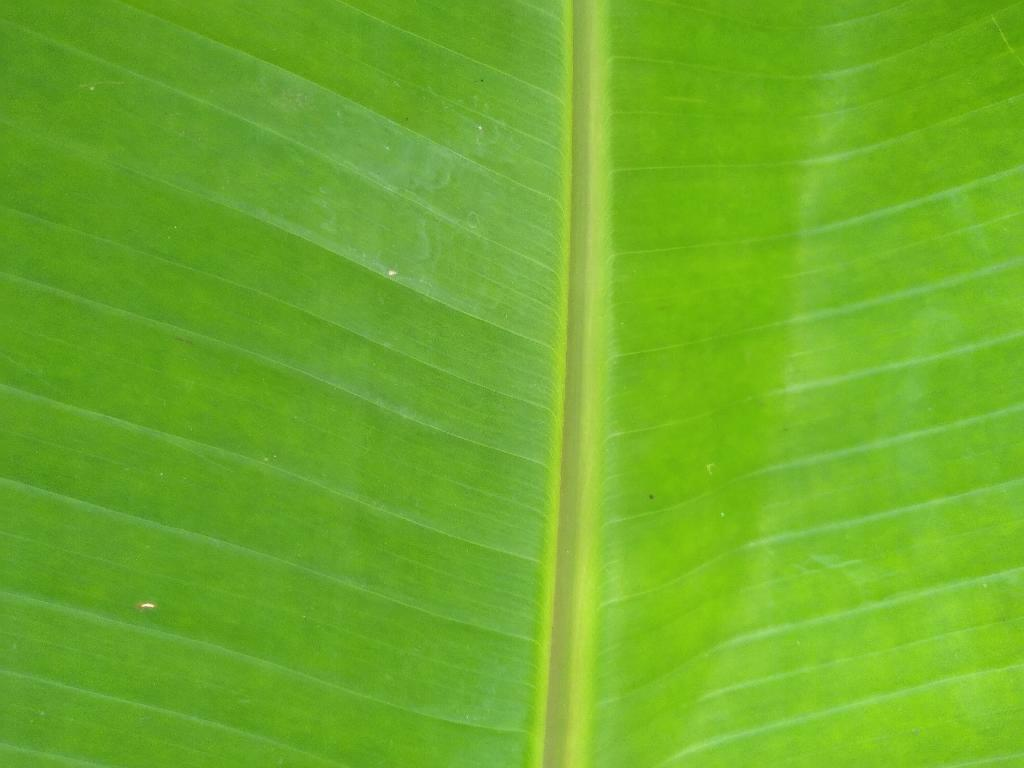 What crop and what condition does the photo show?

banana, healthy
